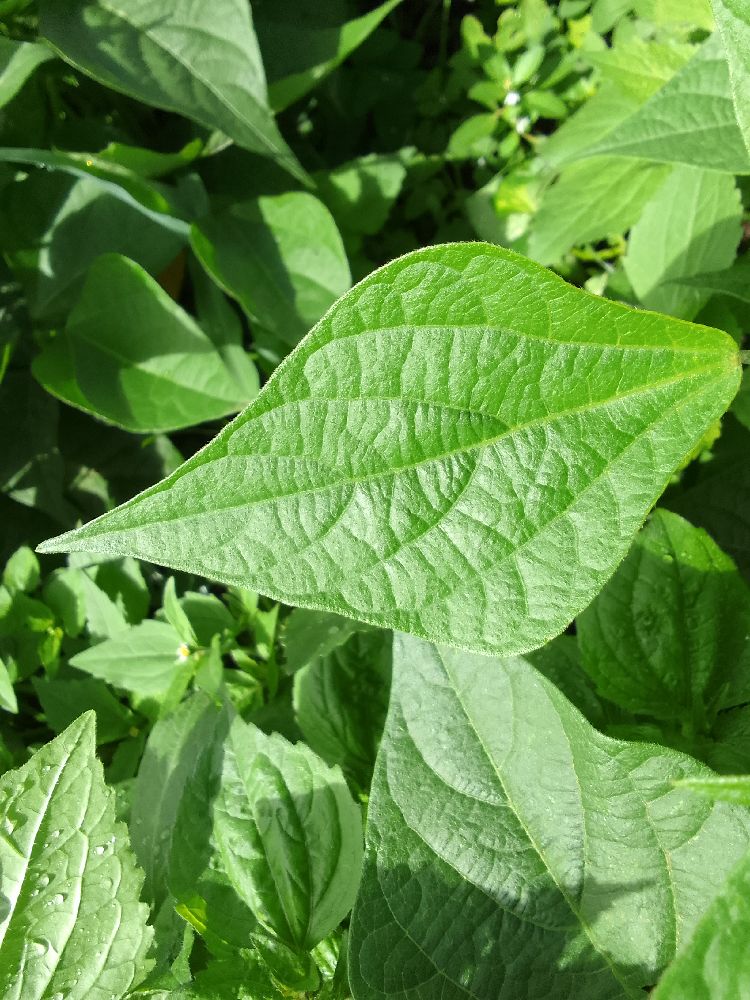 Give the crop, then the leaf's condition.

common bean, healthy
